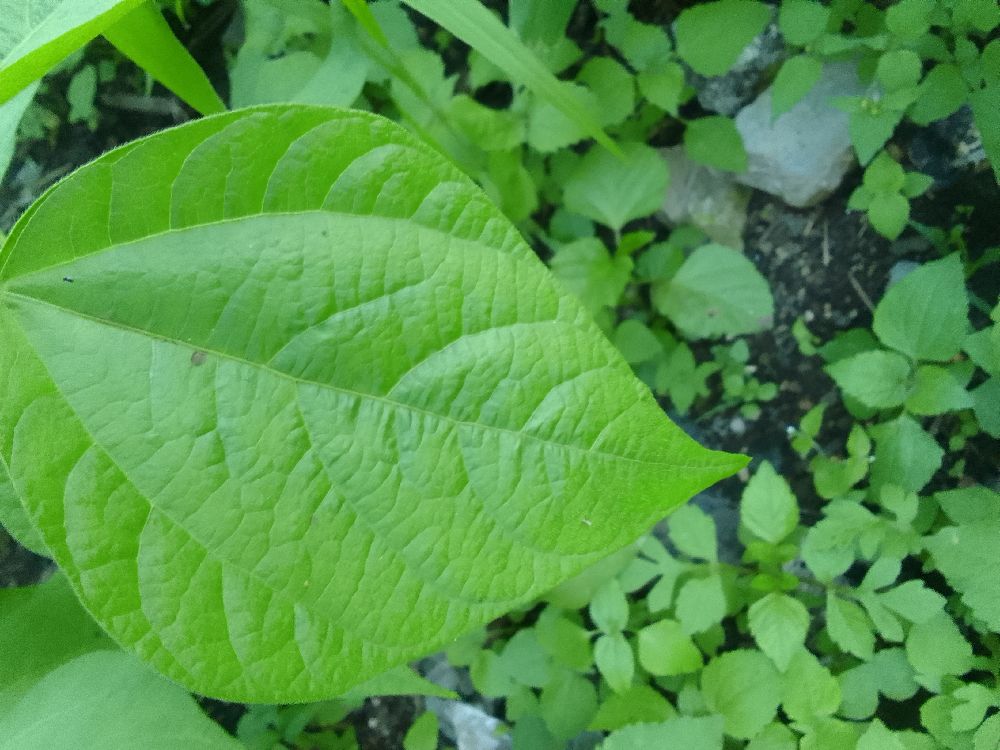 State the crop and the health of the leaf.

common bean, healthy
